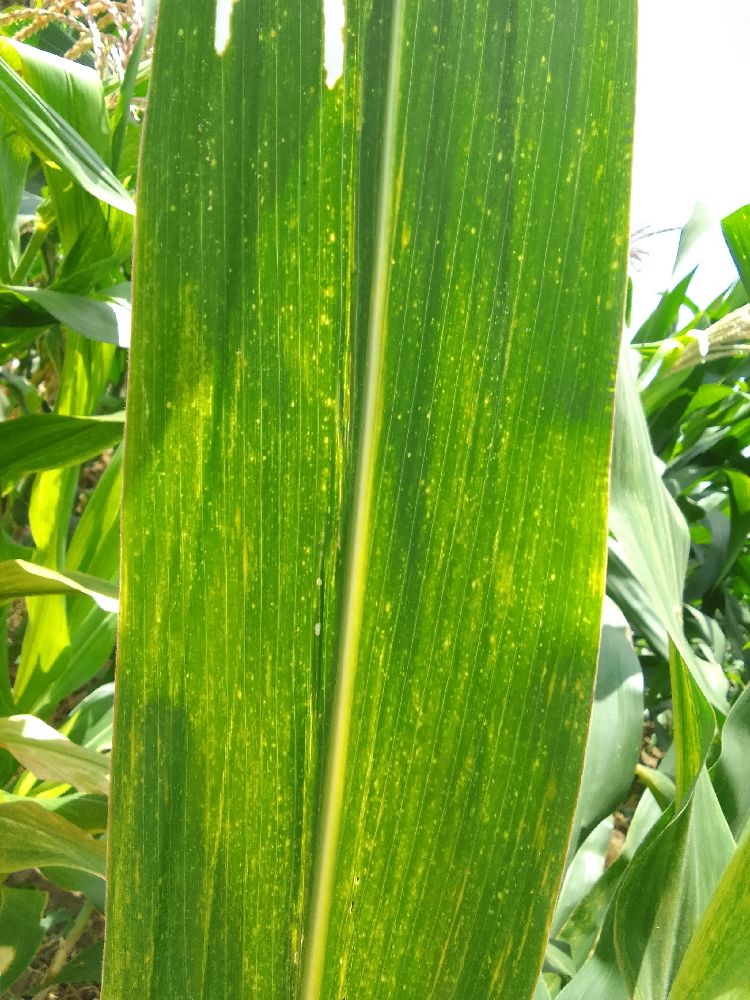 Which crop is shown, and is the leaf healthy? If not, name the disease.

maize, maize lethal necrosis
